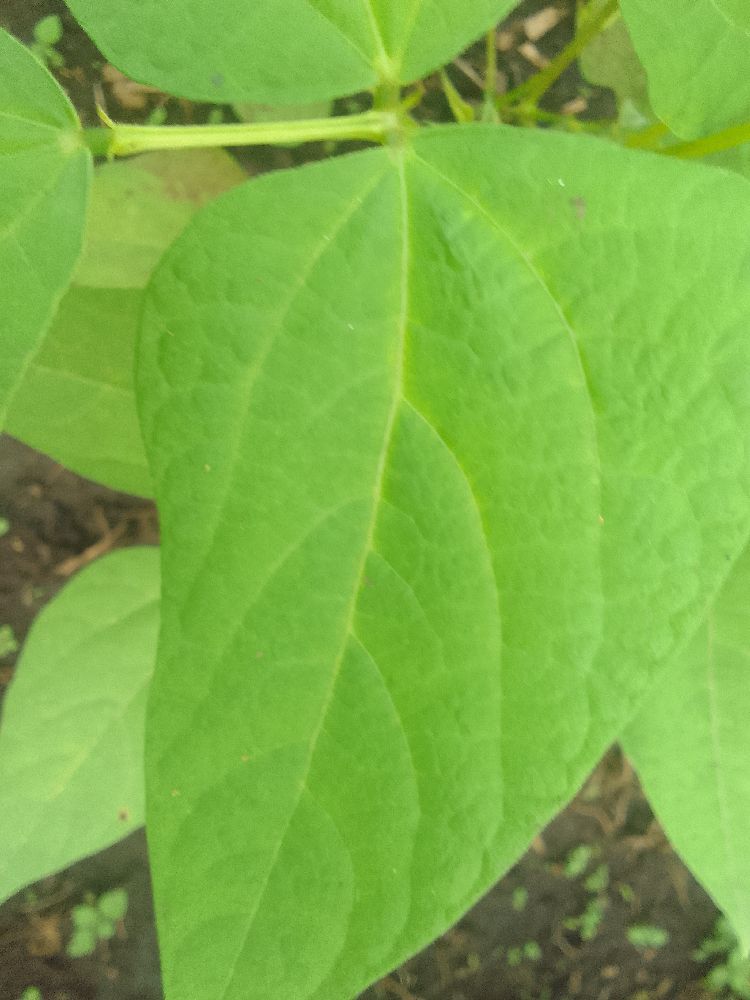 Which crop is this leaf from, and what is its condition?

common bean, healthy
